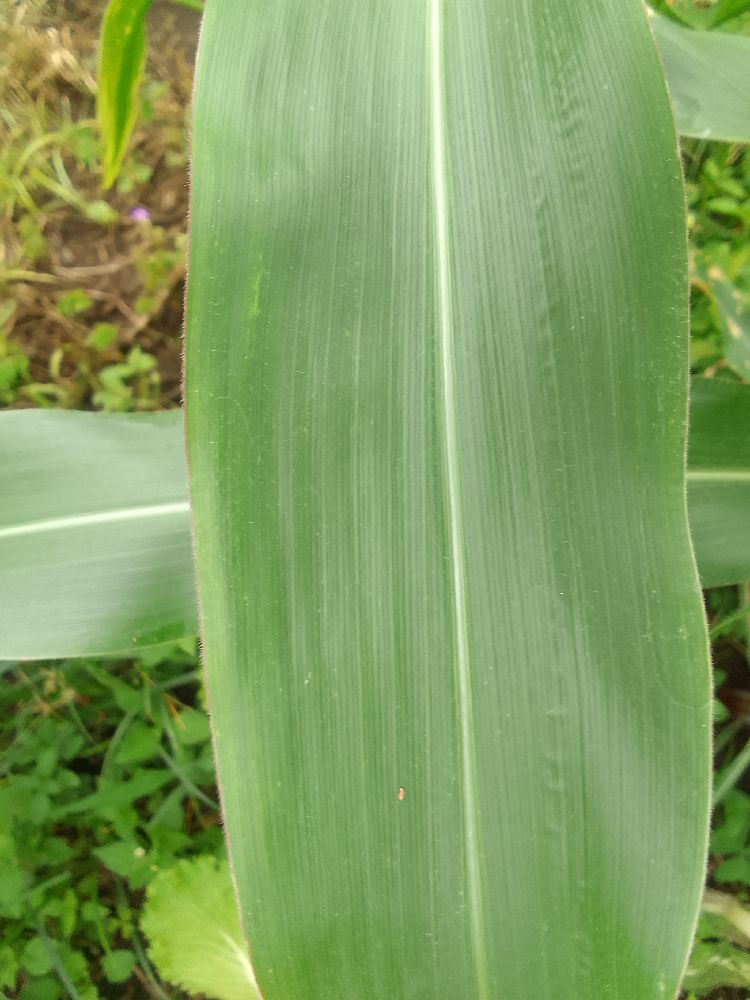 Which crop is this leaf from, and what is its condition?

maize, healthy
